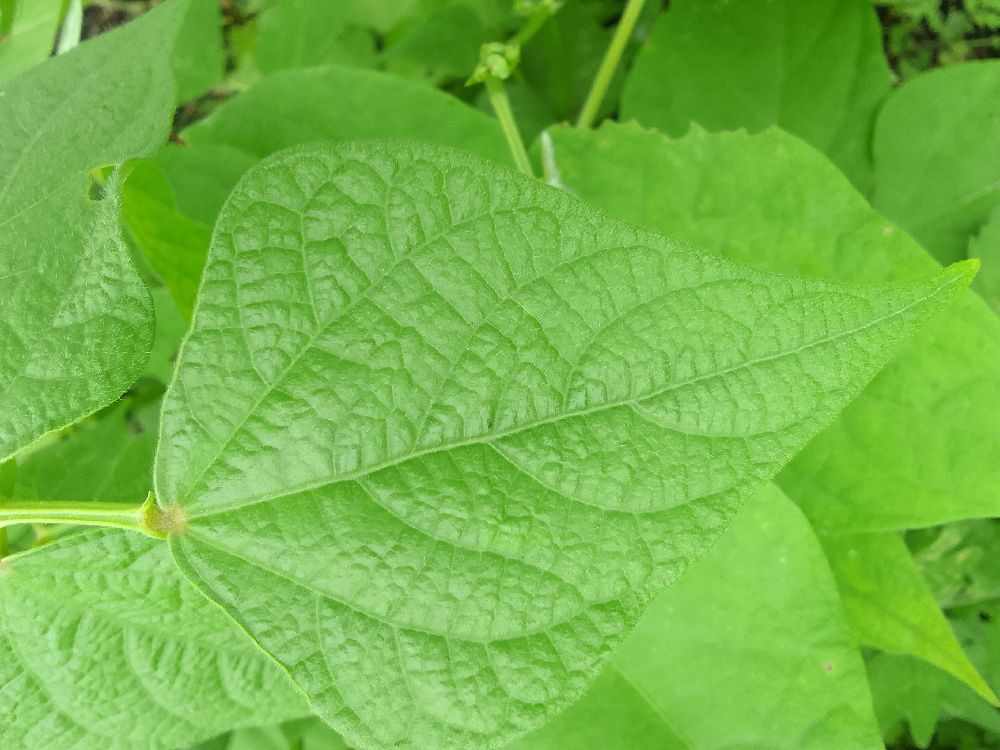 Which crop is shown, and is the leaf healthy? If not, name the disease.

common bean, healthy
